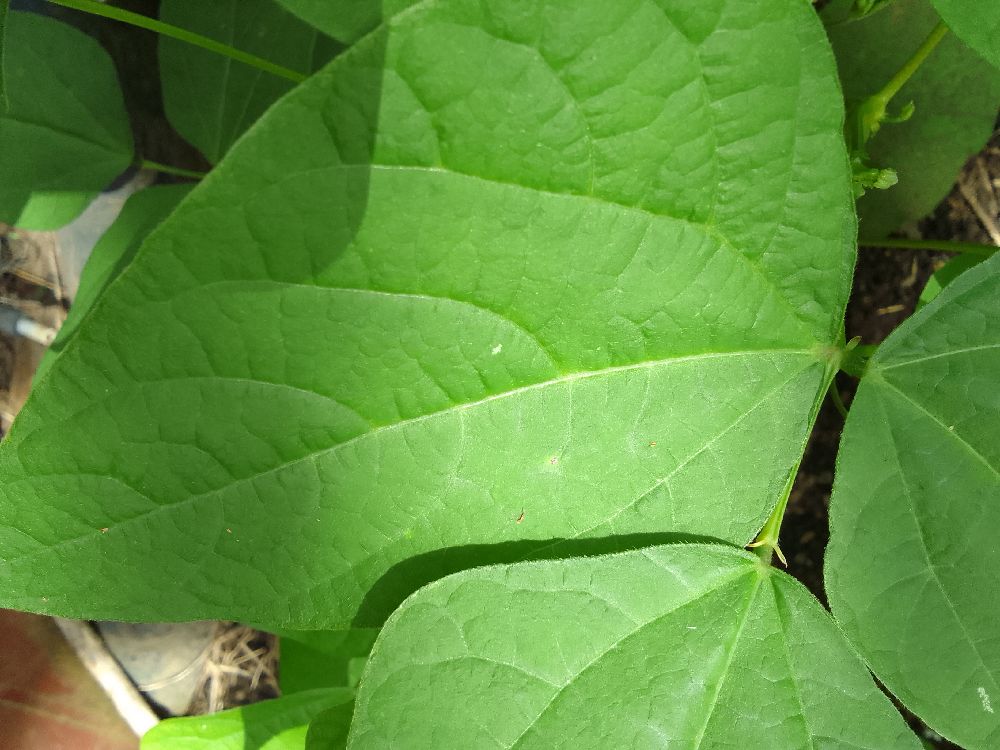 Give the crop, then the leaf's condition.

common bean, healthy
